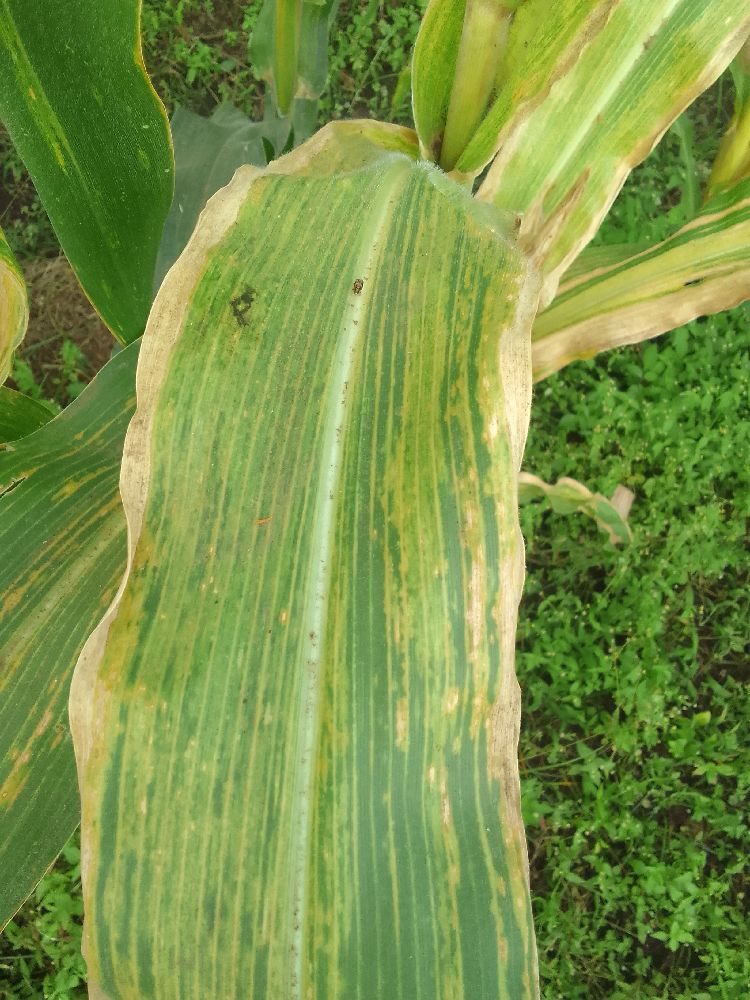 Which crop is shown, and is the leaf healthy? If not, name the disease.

maize, maize lethal necrosis
